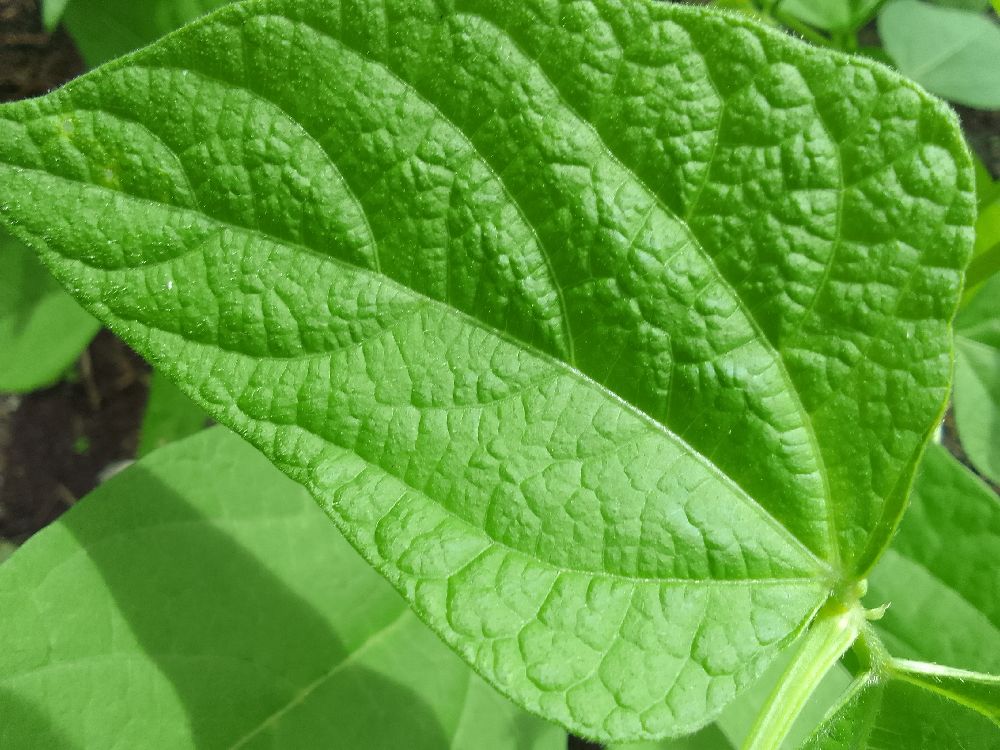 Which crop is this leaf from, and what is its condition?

common bean, healthy
